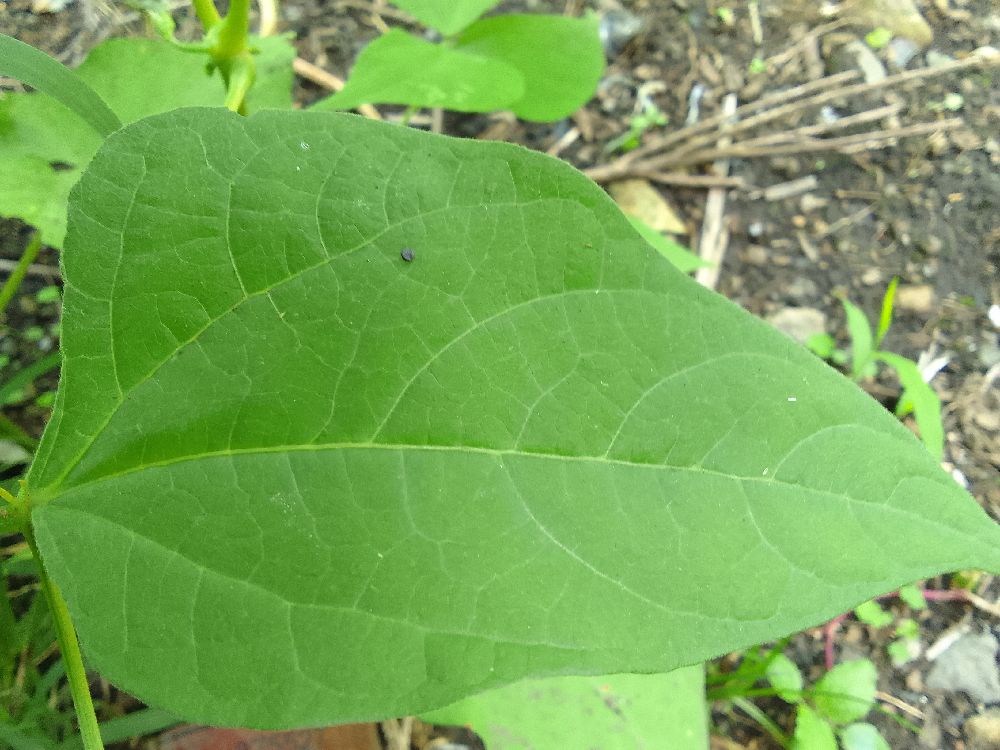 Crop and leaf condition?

common bean, healthy
